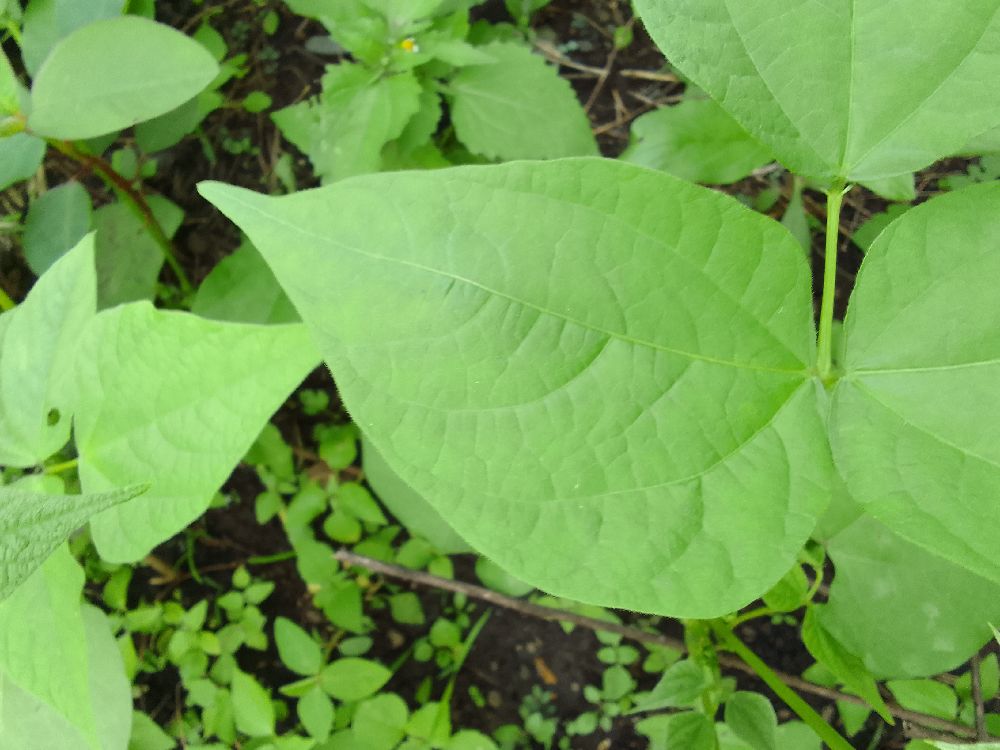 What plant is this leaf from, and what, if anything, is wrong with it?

common bean, healthy
